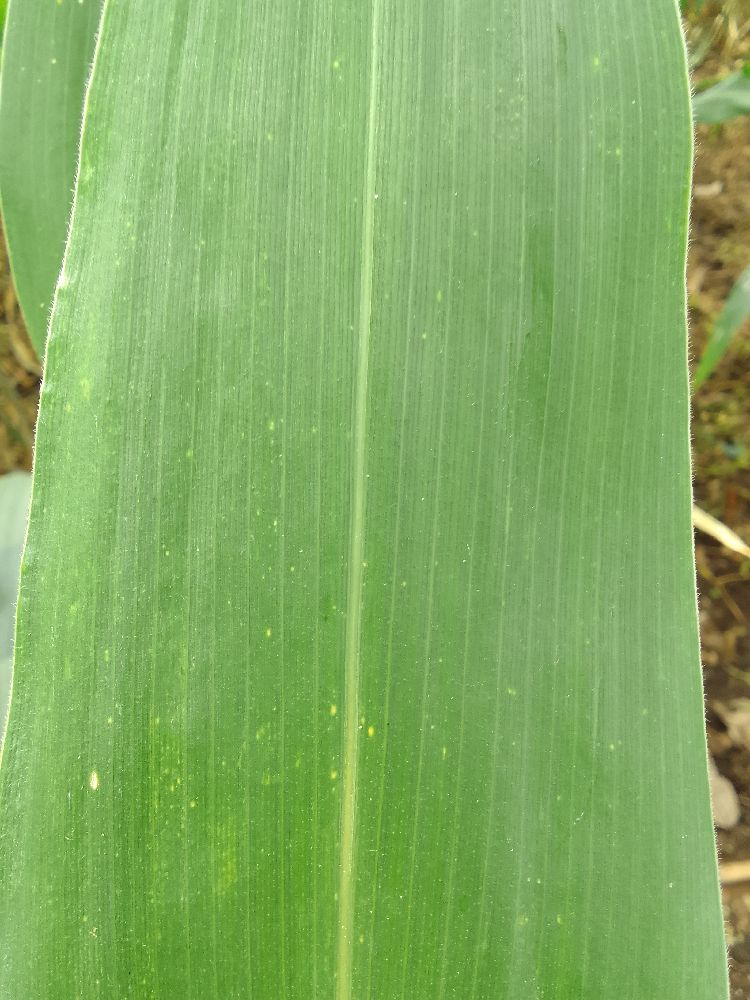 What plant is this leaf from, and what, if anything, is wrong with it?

maize, healthy
